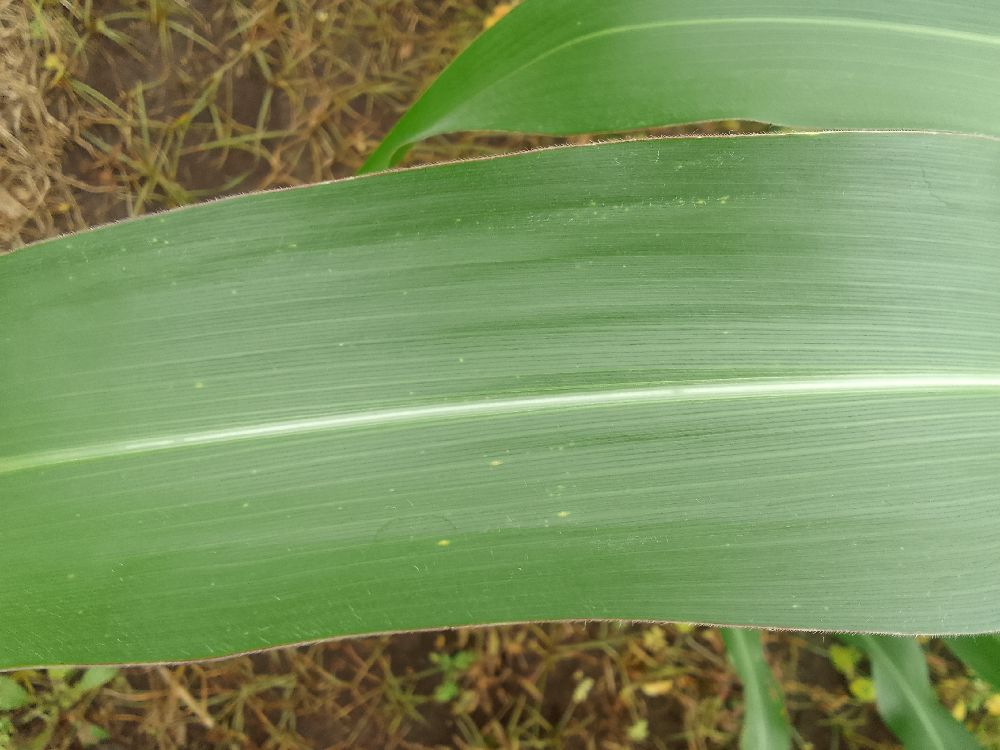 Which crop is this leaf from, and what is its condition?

maize, healthy
